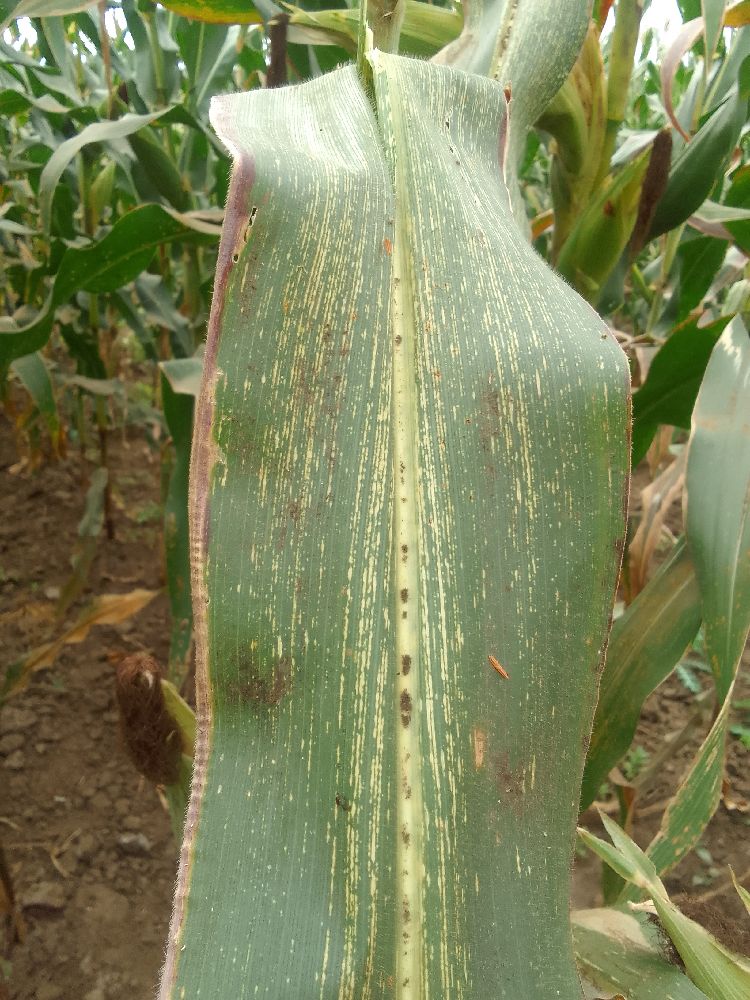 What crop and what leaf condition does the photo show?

maize, maize streak virus
